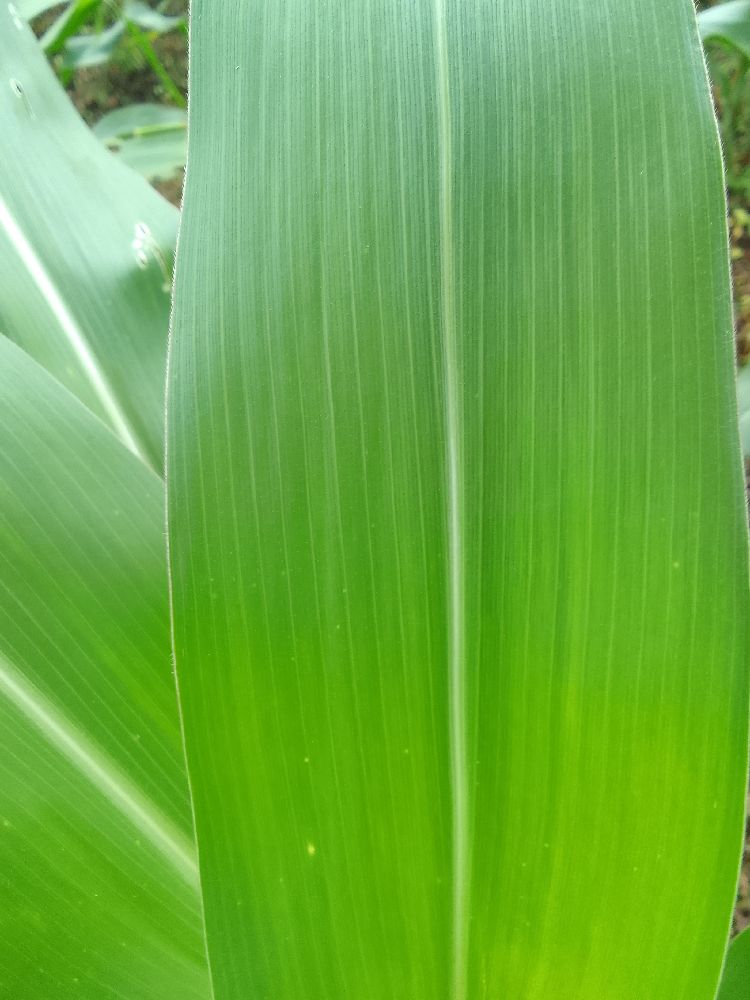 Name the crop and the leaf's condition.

maize, healthy
